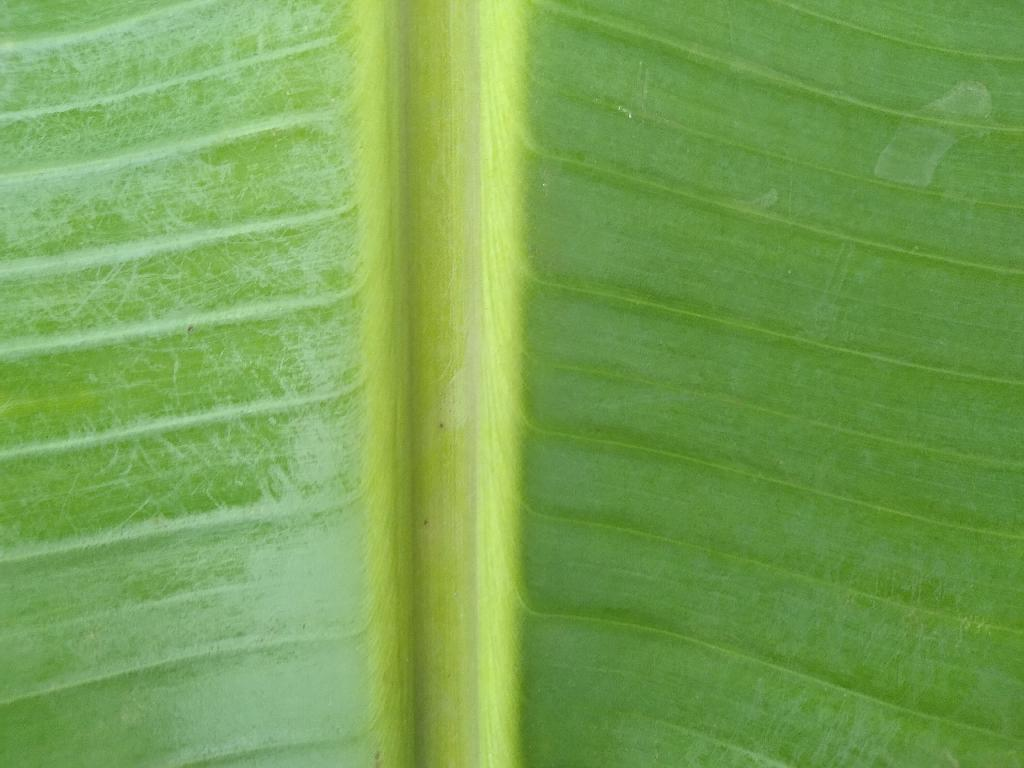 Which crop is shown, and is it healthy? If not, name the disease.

banana, healthy
